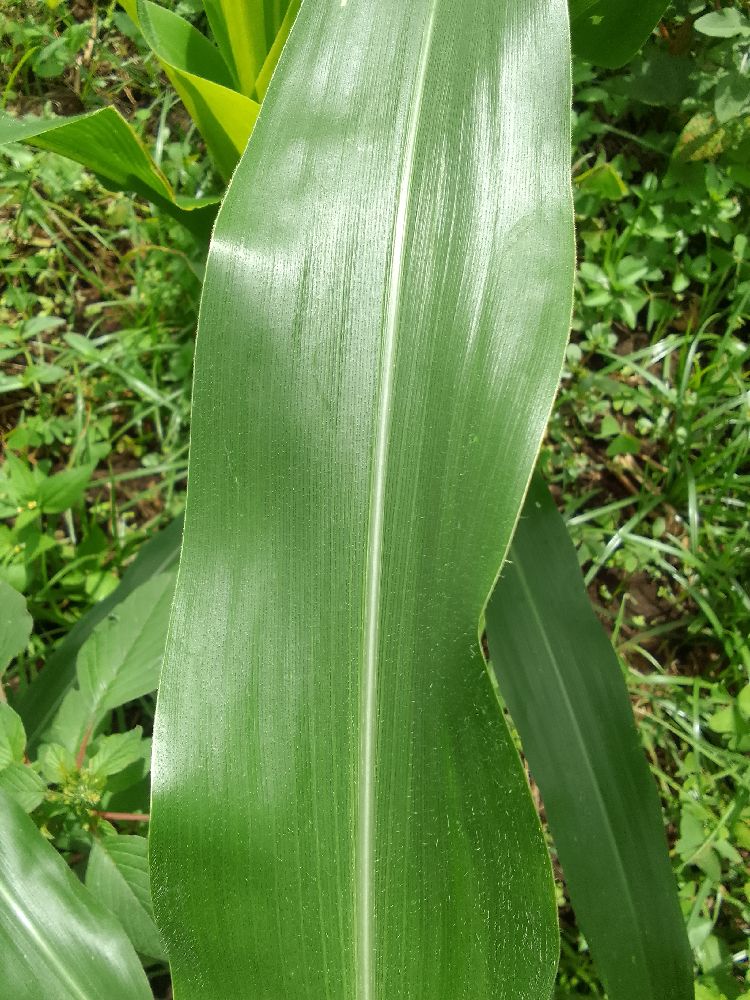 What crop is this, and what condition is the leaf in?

maize, healthy
